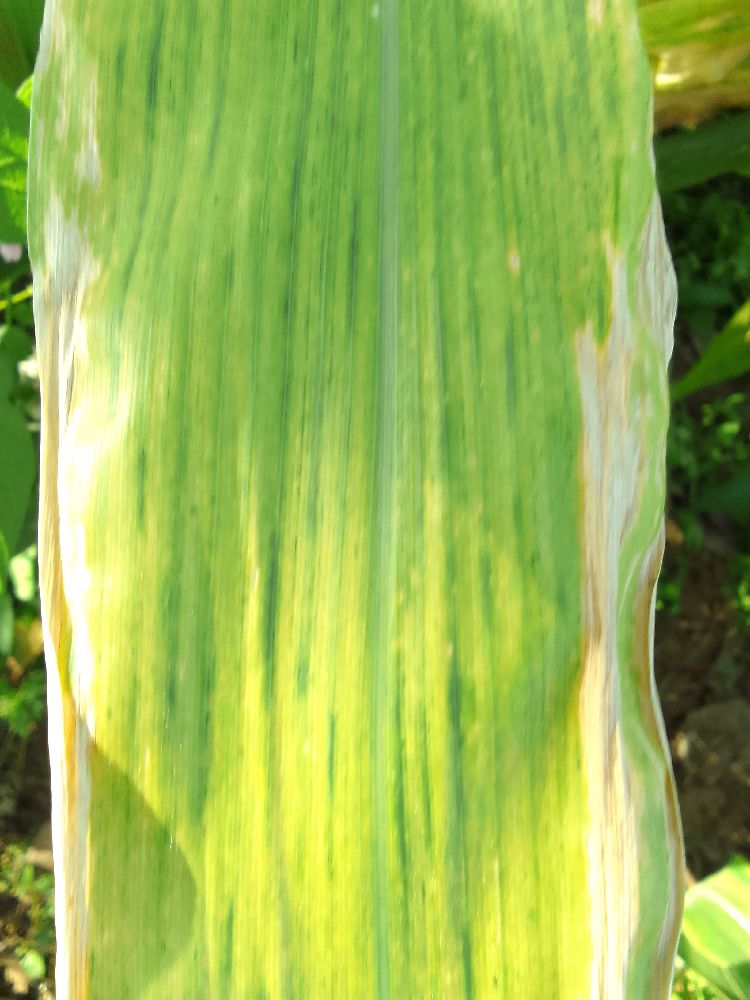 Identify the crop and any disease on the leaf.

maize, maize lethal necrosis
